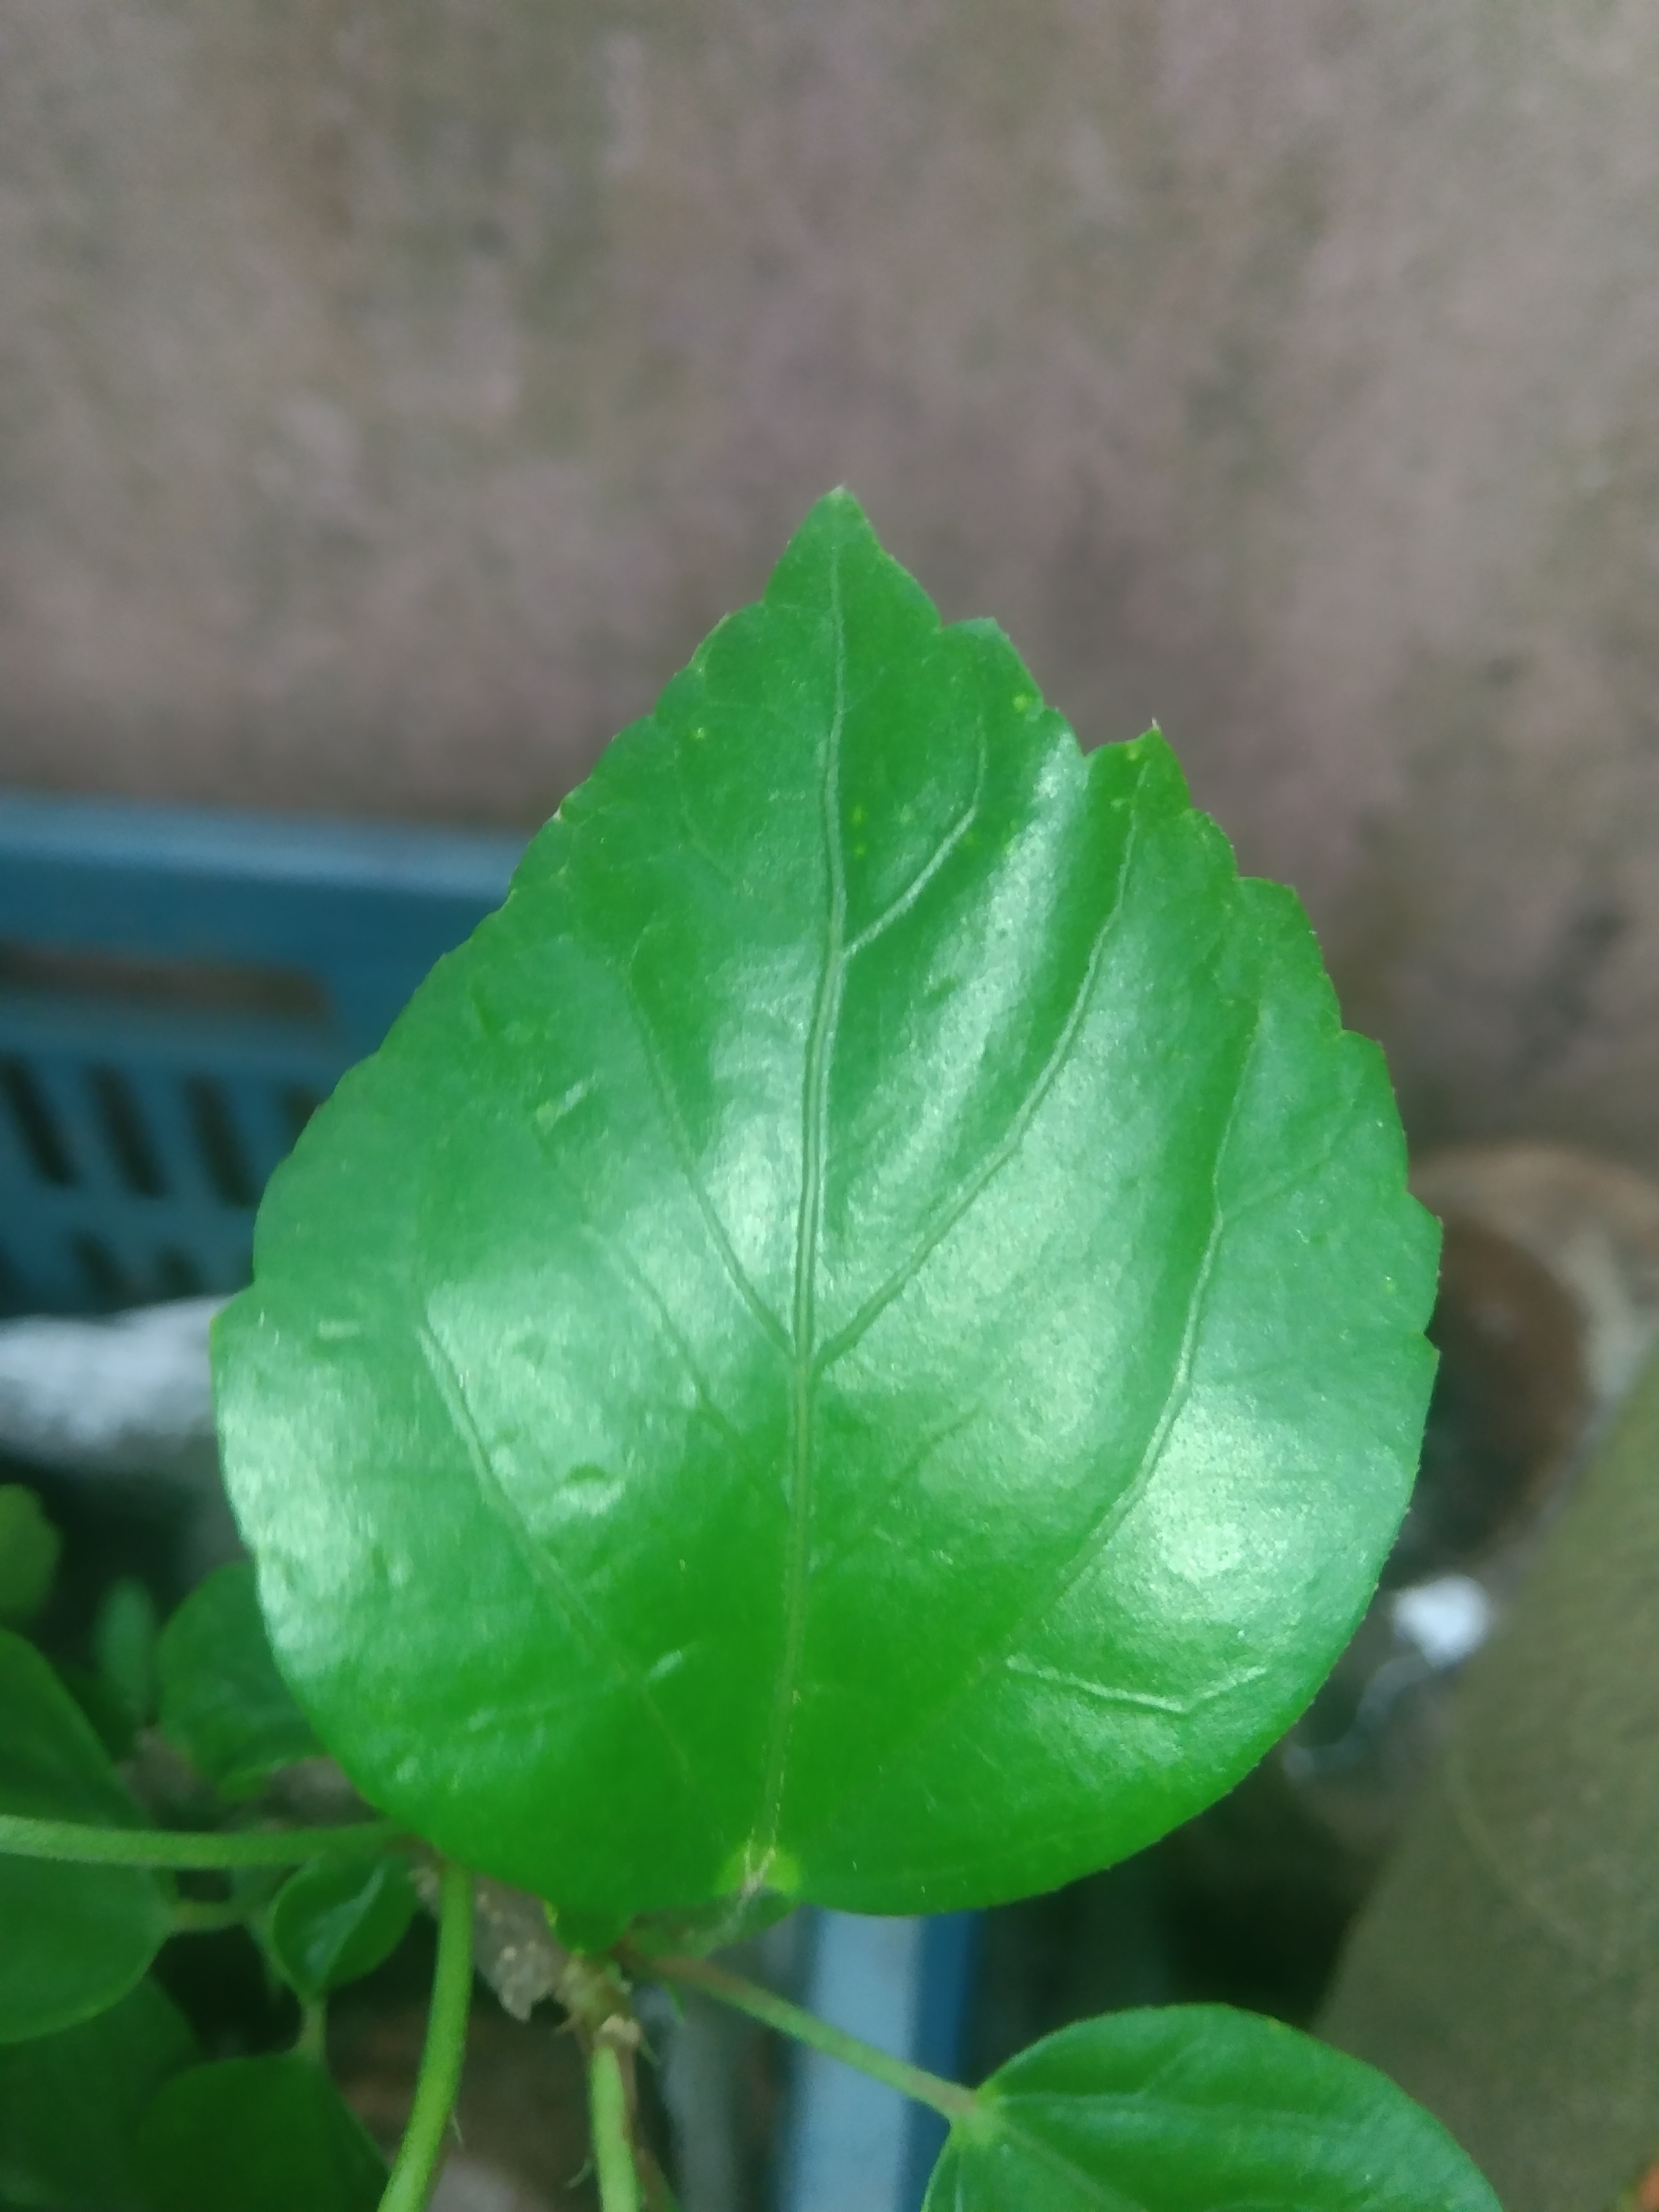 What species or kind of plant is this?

hibiscus
